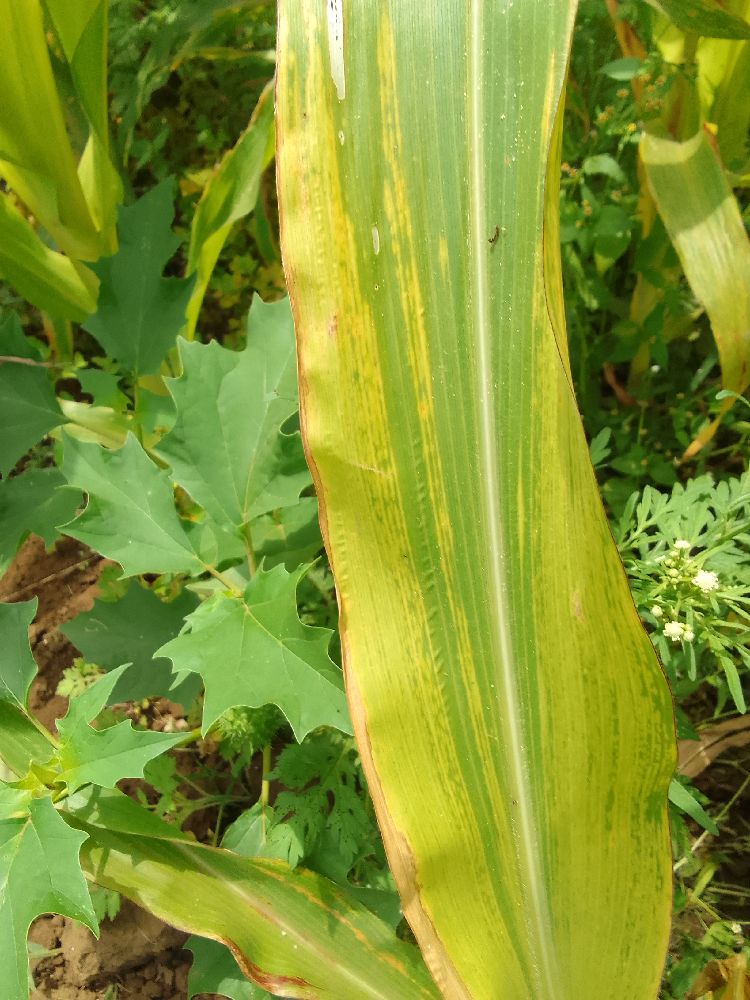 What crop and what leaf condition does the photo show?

maize, maize lethal necrosis
